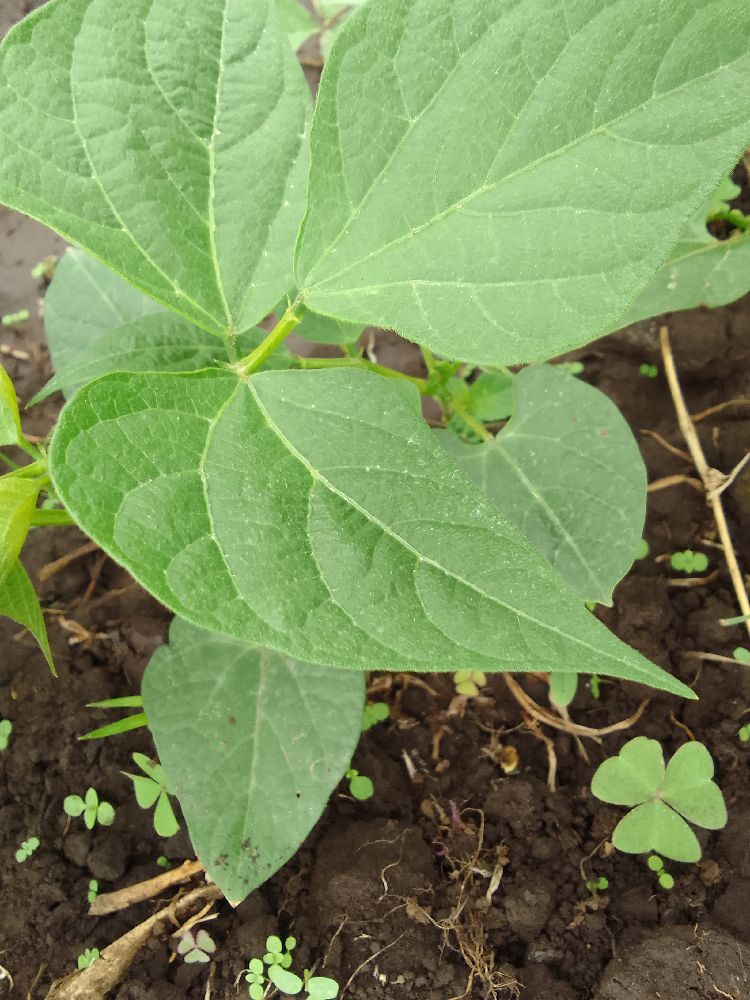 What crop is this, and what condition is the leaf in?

common bean, healthy
